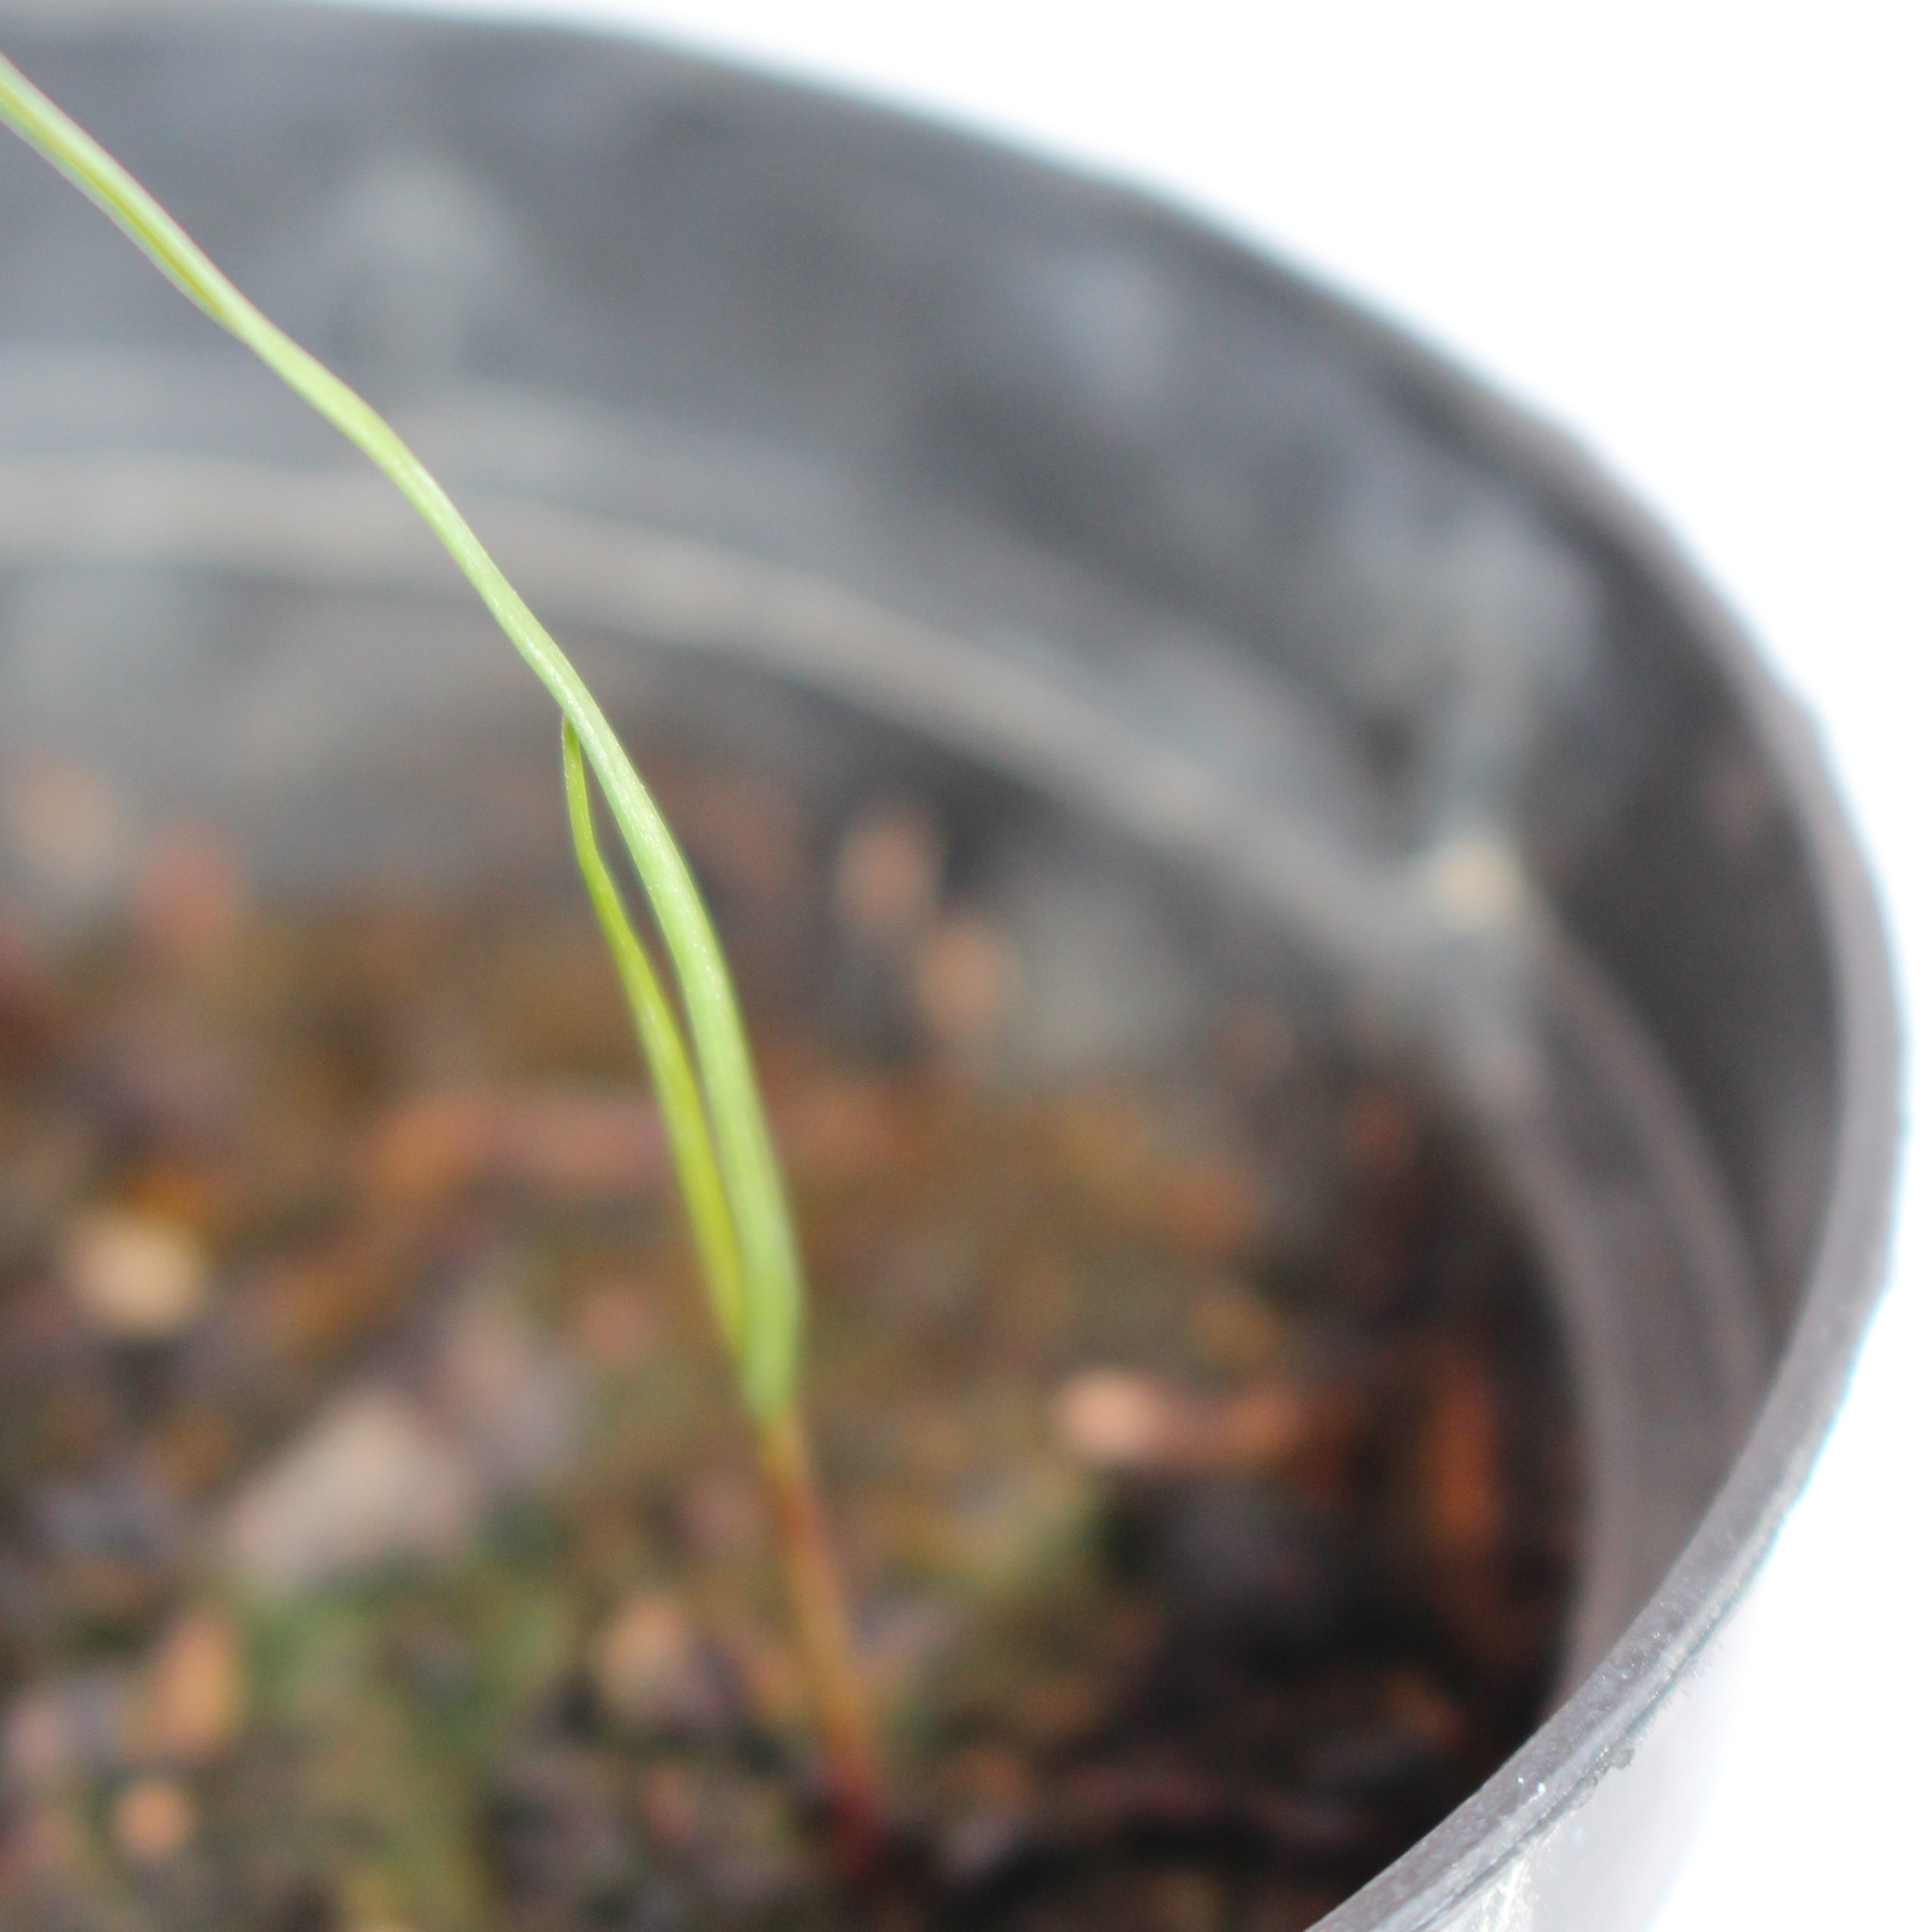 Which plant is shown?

Lolium multiflorum
